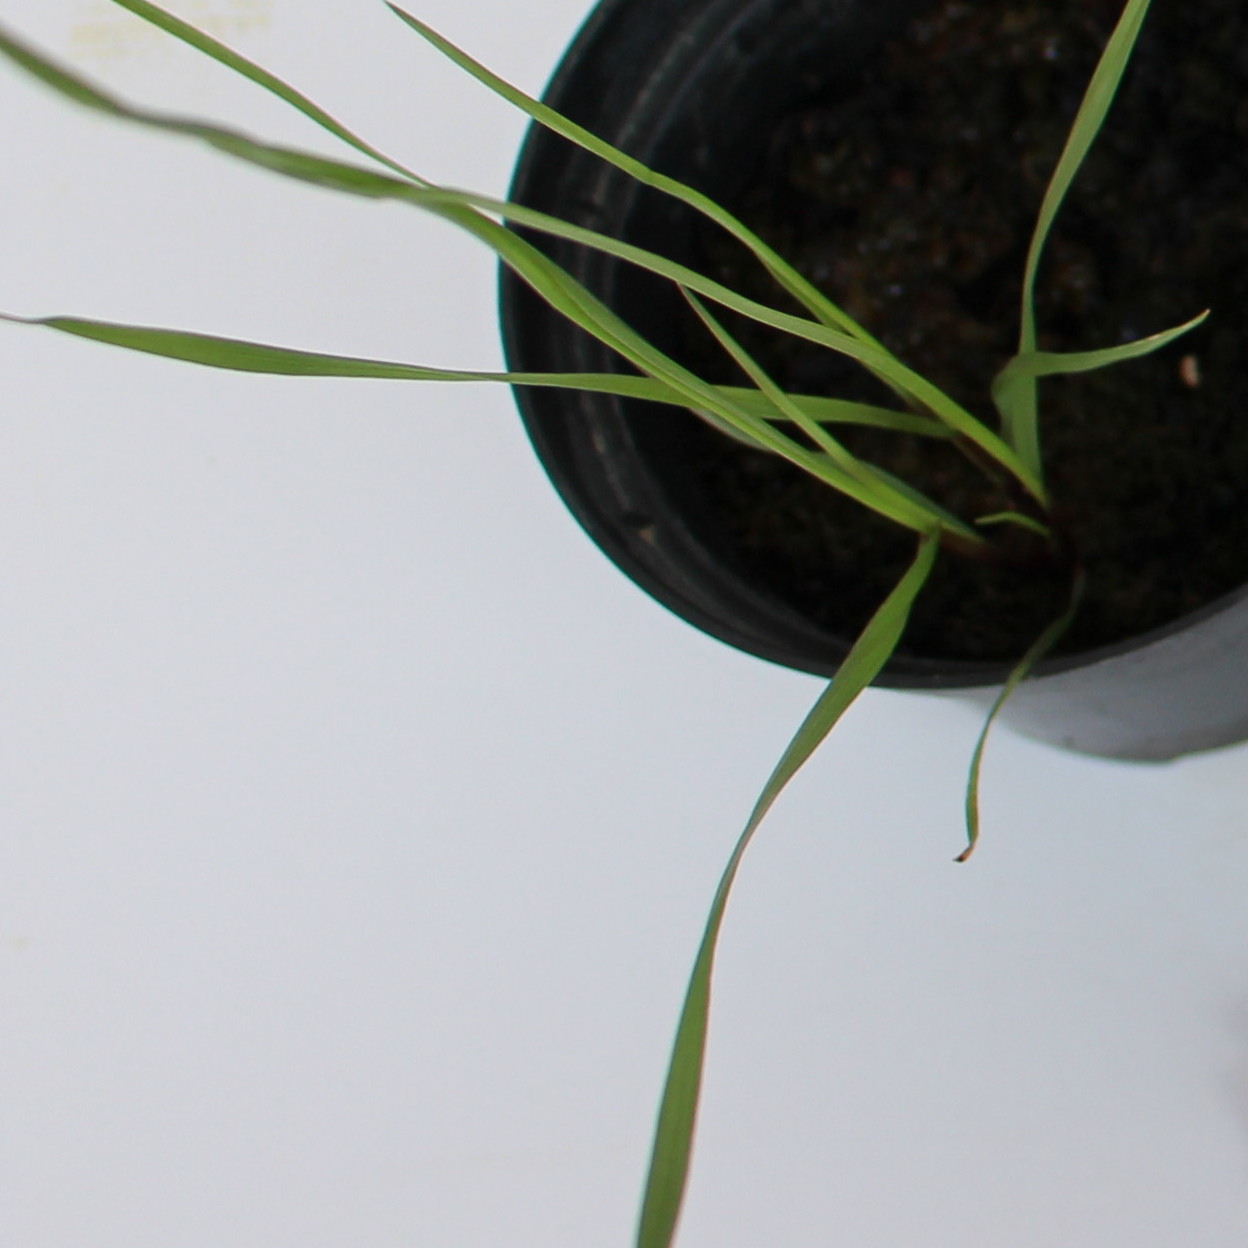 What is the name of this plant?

Lolium multiflorum
